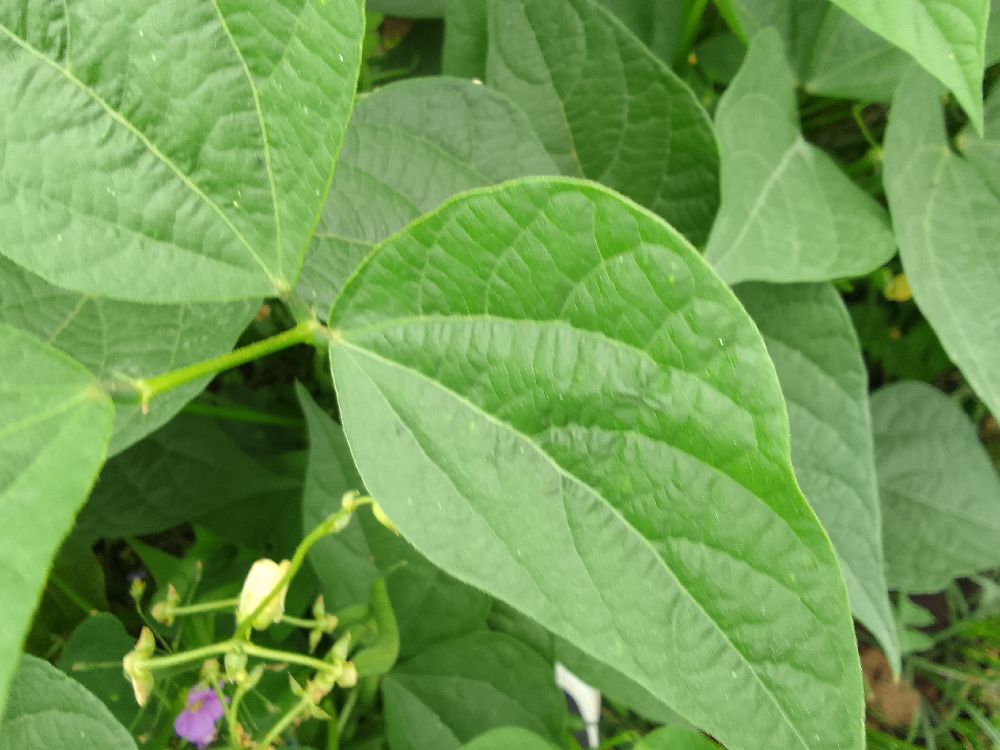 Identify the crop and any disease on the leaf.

common bean, healthy
